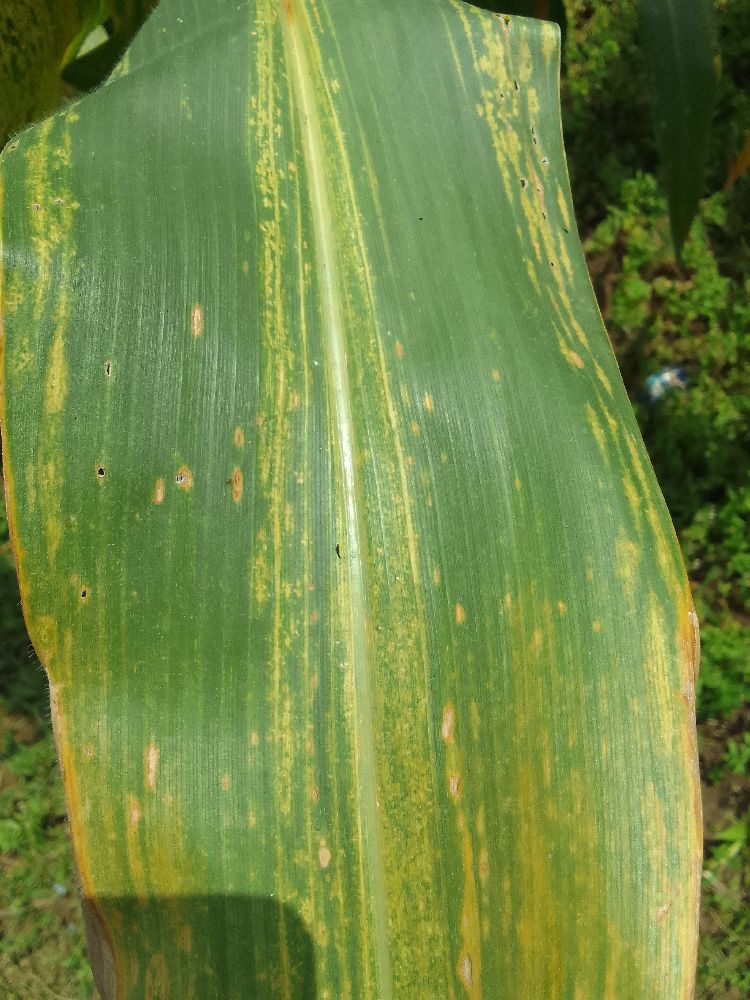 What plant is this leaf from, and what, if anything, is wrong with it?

maize, maize lethal necrosis
